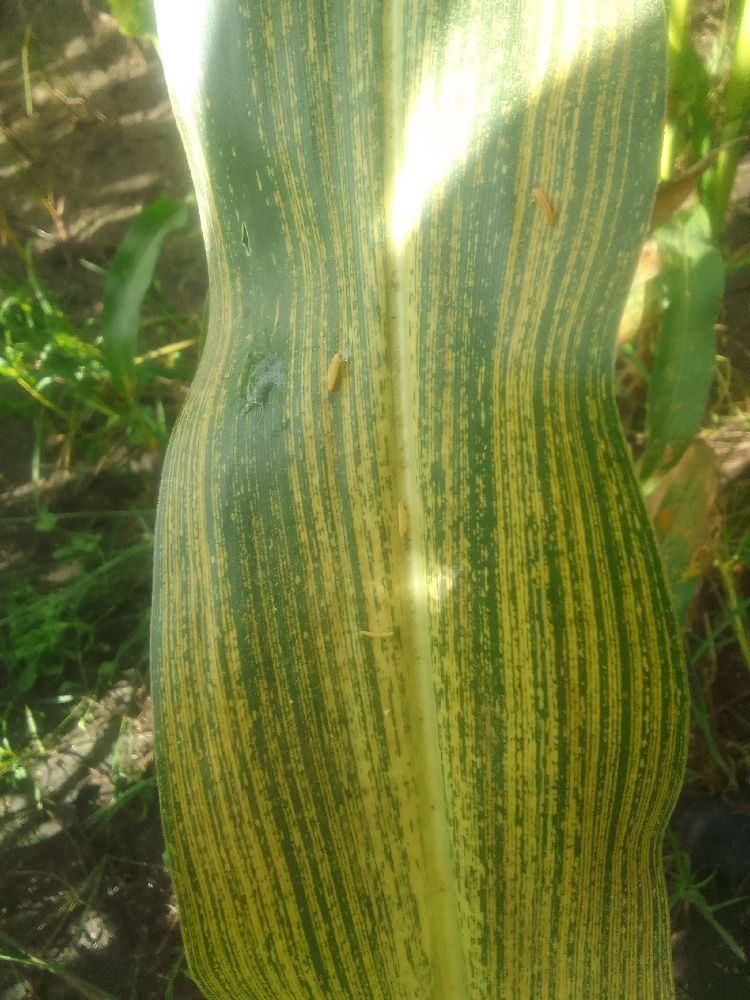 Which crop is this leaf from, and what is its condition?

maize, maize streak virus
